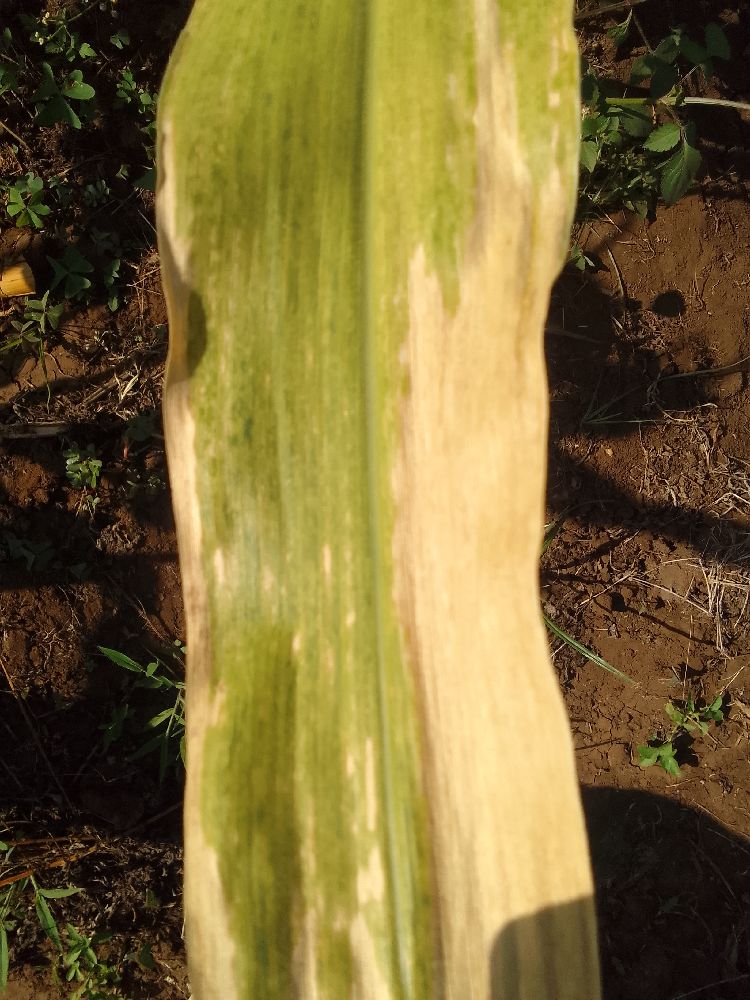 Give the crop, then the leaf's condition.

maize, maize lethal necrosis
